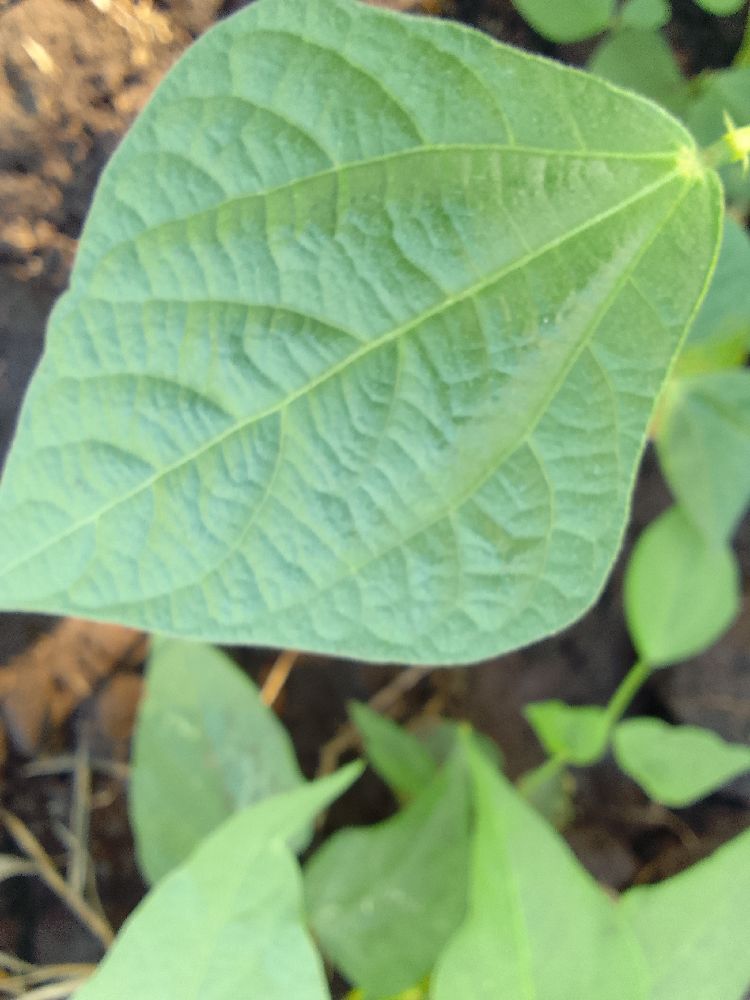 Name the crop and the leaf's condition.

common bean, healthy
